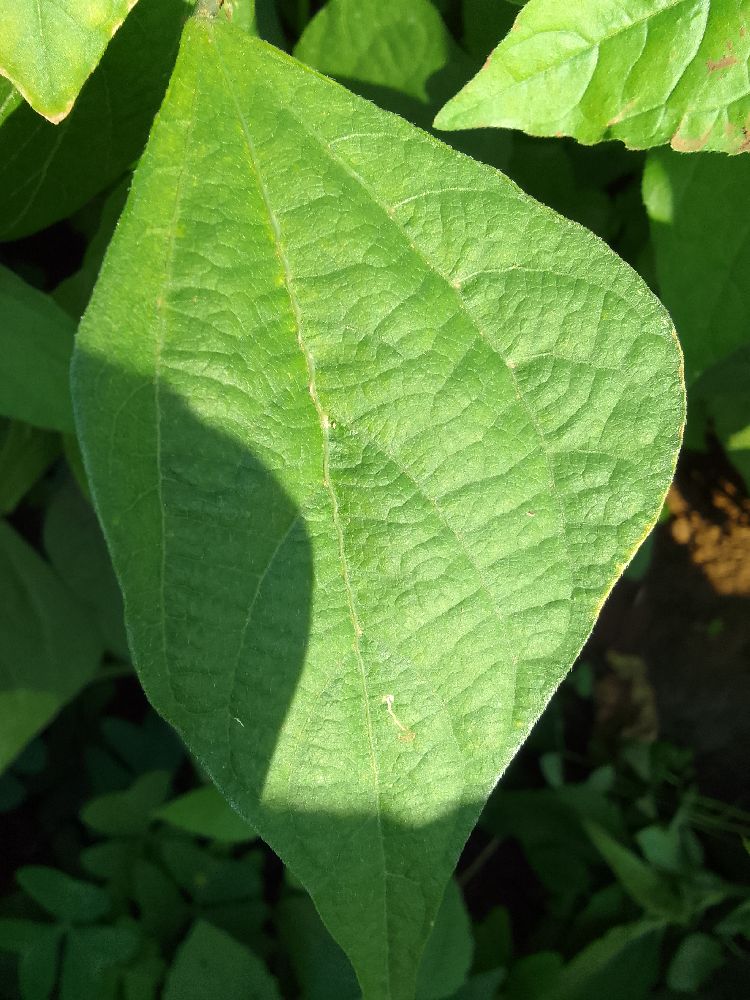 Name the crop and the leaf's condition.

common bean, healthy
